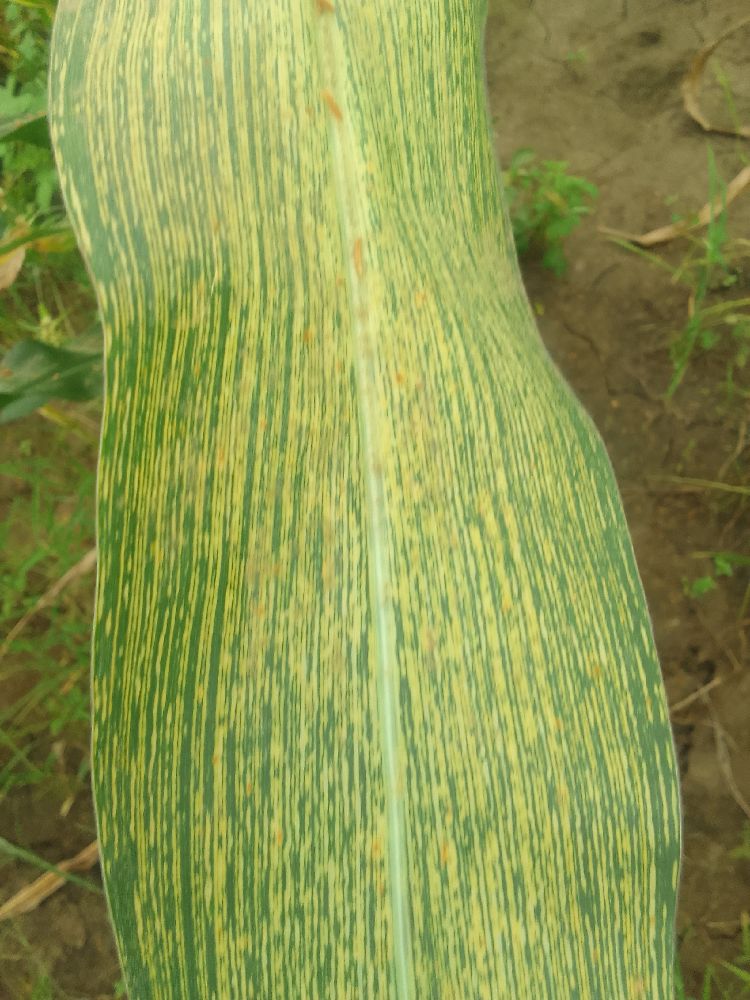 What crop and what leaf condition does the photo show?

maize, maize streak virus
